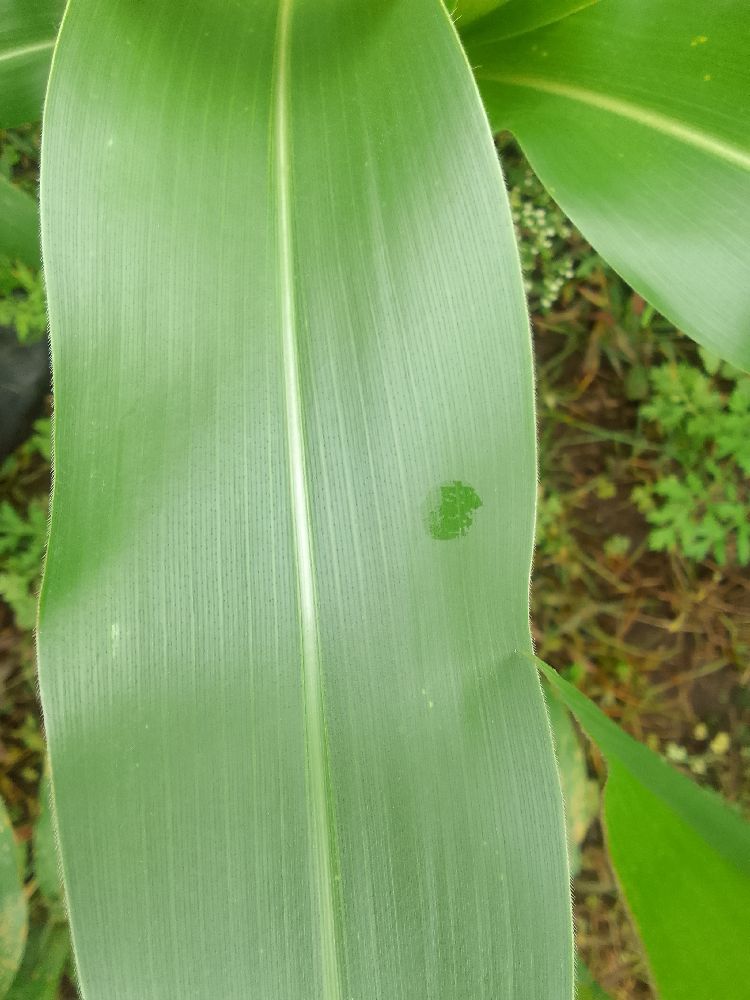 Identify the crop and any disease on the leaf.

maize, healthy
